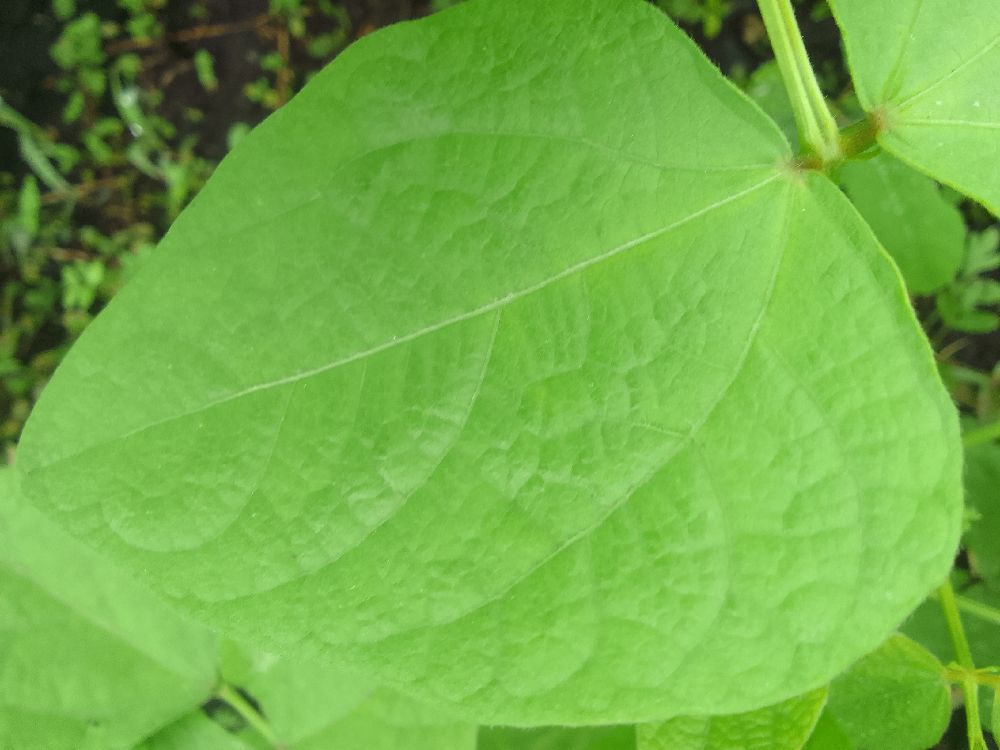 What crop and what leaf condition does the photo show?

common bean, healthy
